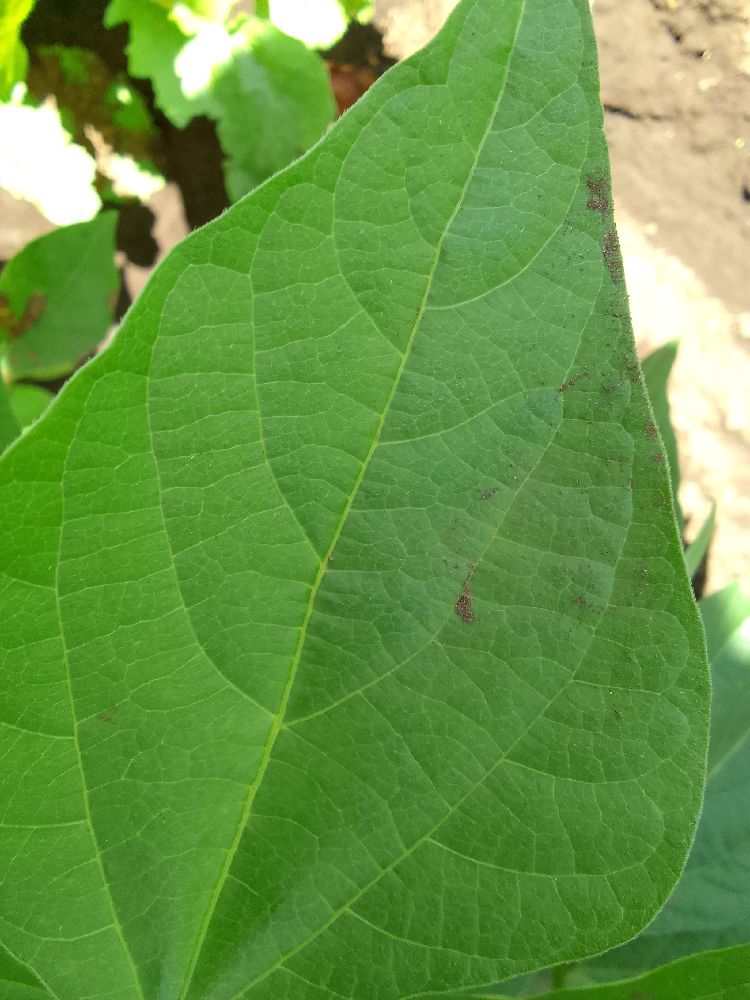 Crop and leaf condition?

common bean, healthy
